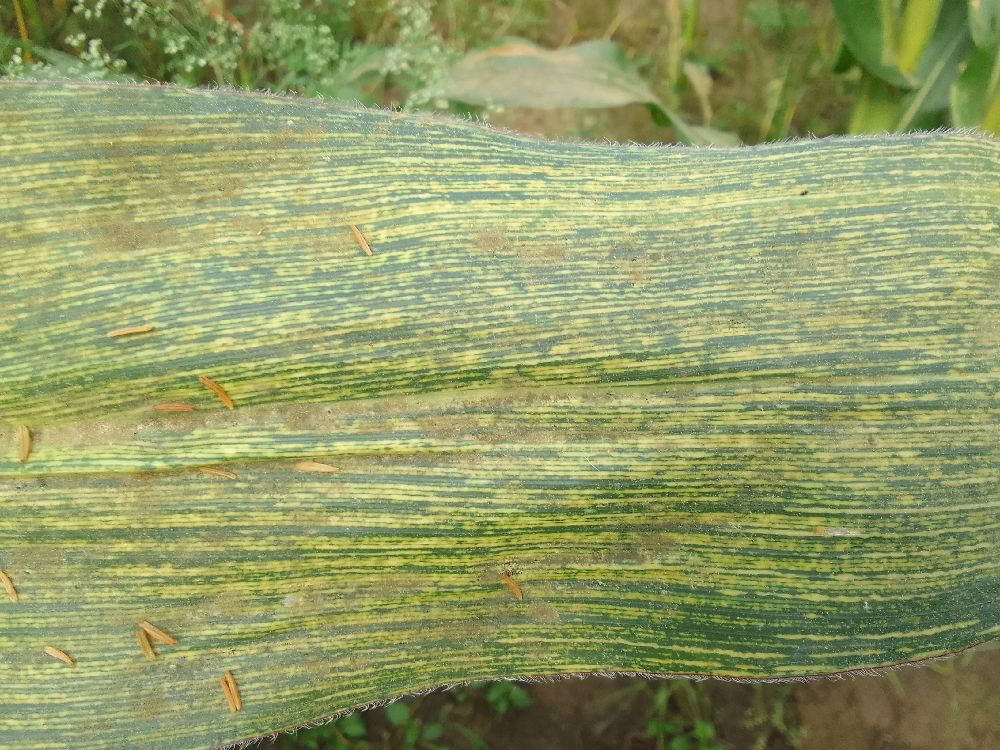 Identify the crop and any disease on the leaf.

maize, maize streak virus
